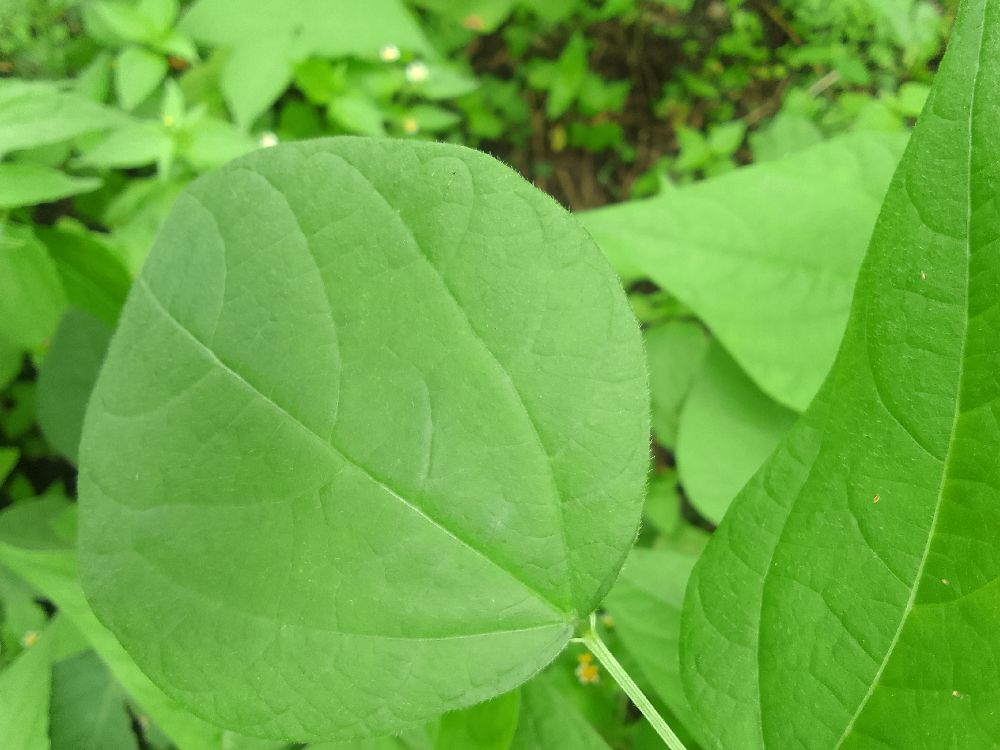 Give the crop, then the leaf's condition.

common bean, healthy
